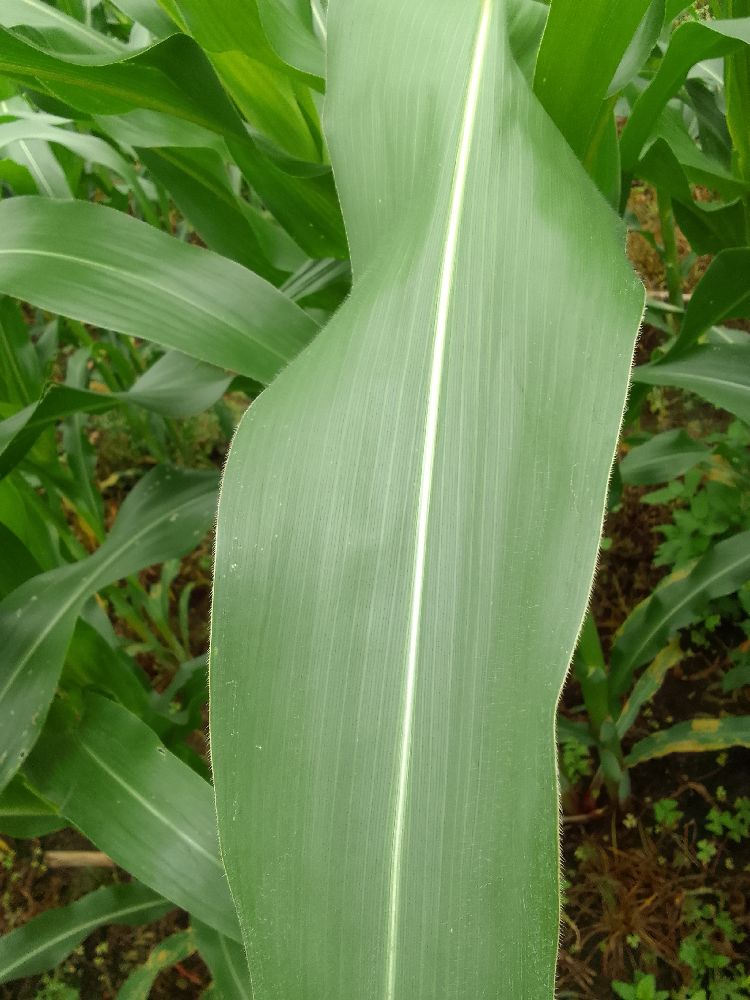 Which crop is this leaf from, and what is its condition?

maize, healthy
